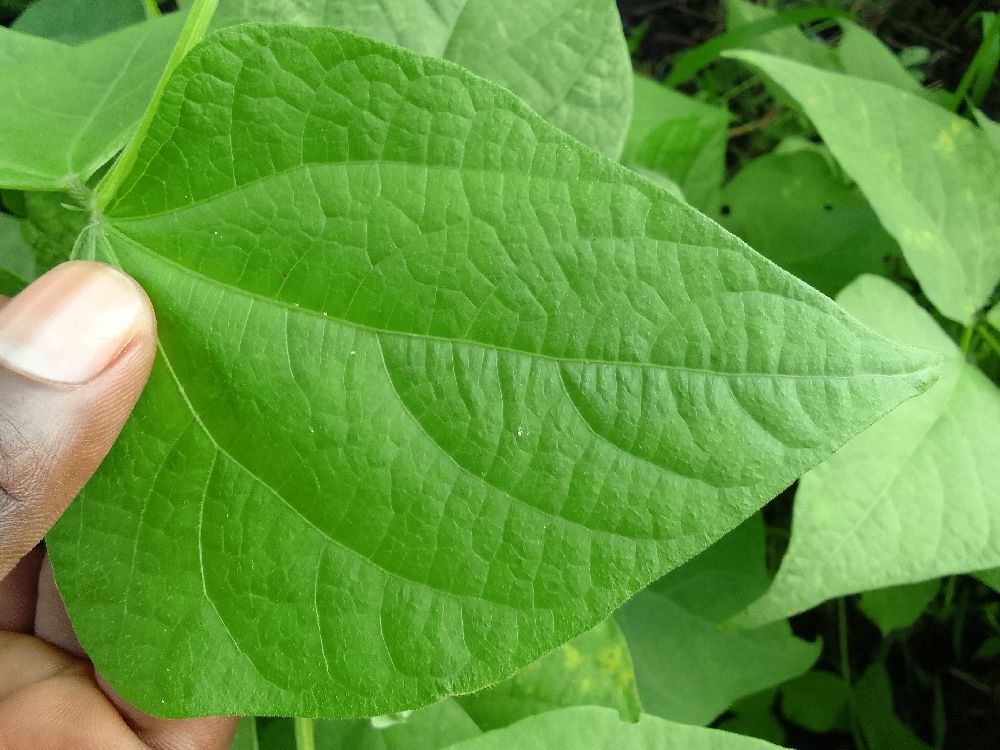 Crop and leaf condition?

common bean, healthy
